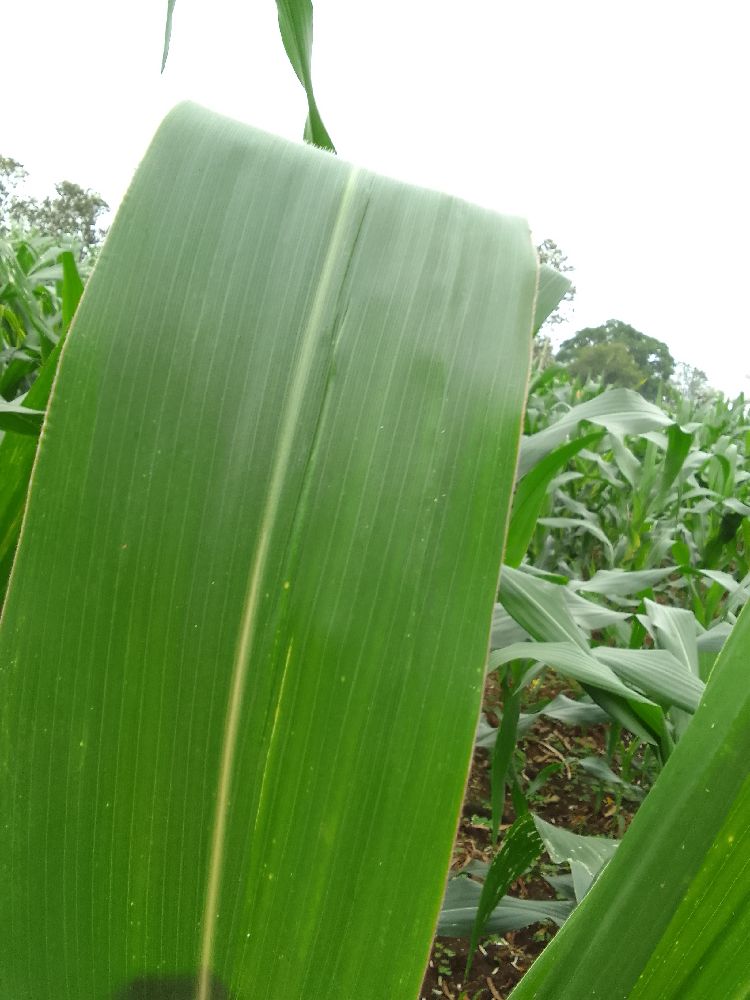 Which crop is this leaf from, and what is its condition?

maize, healthy
